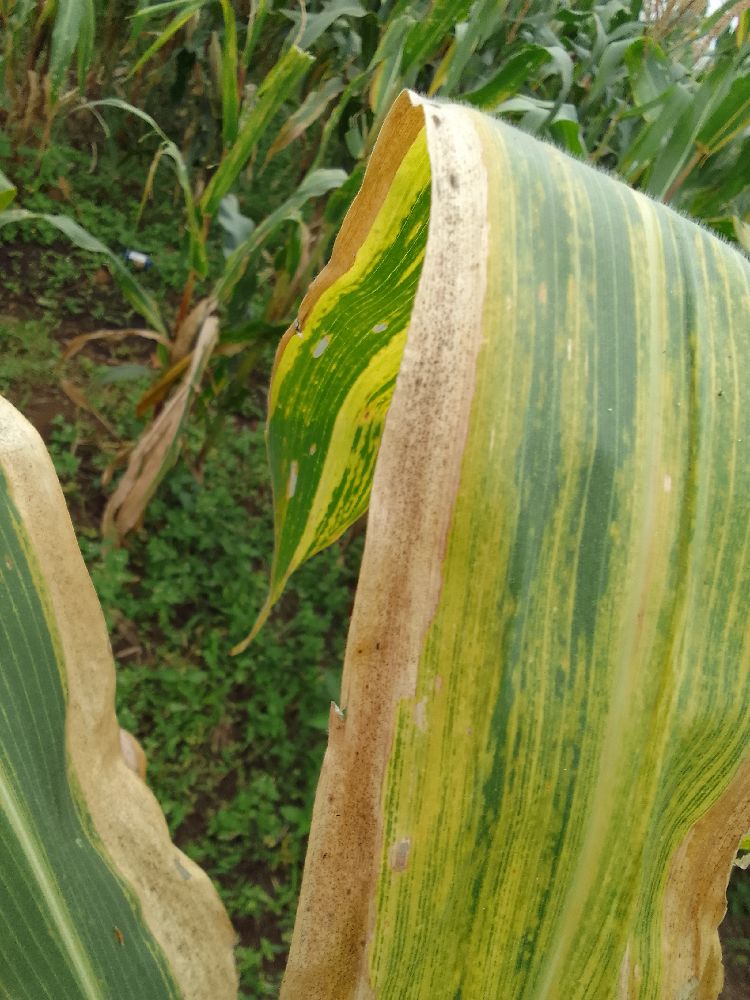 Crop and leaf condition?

maize, maize lethal necrosis
